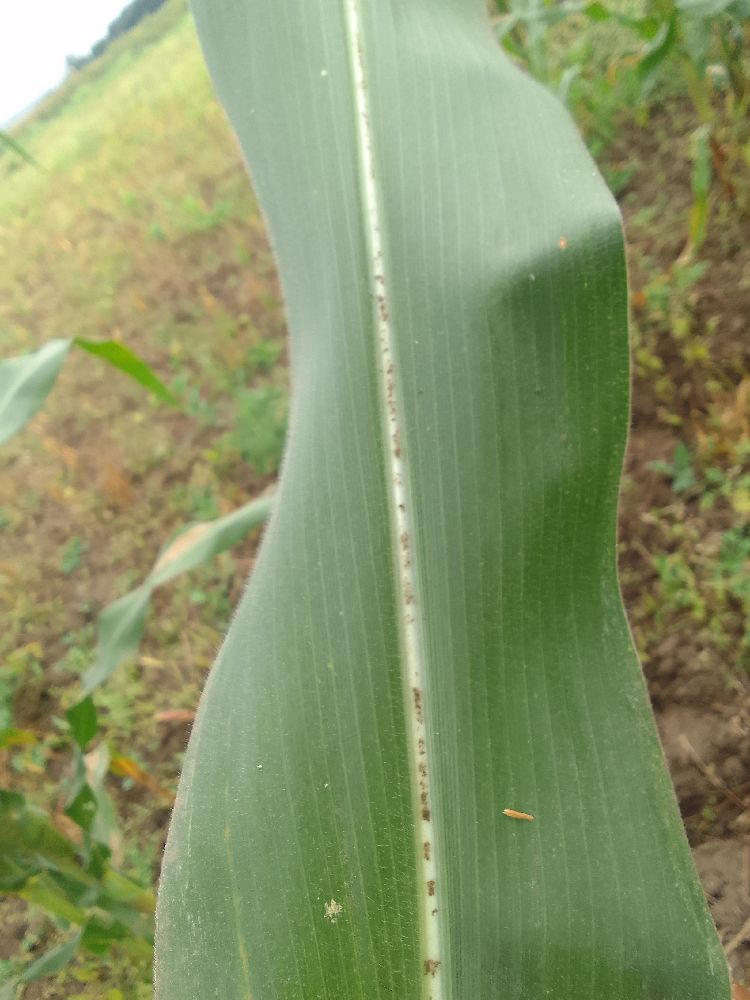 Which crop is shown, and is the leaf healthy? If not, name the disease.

maize, healthy
